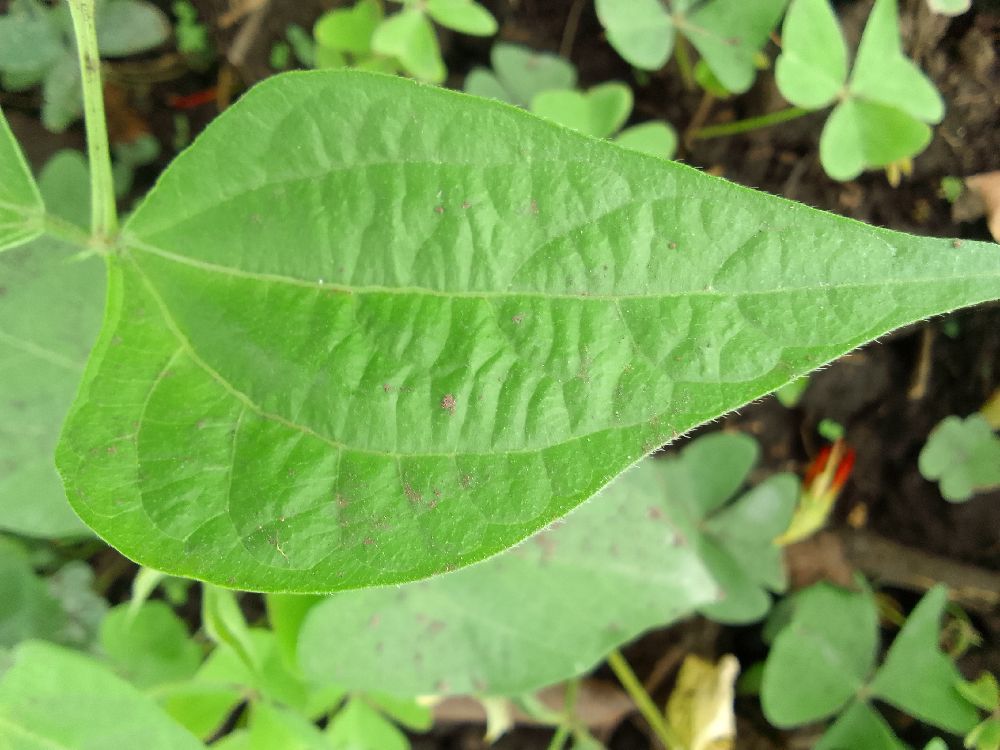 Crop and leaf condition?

common bean, healthy
